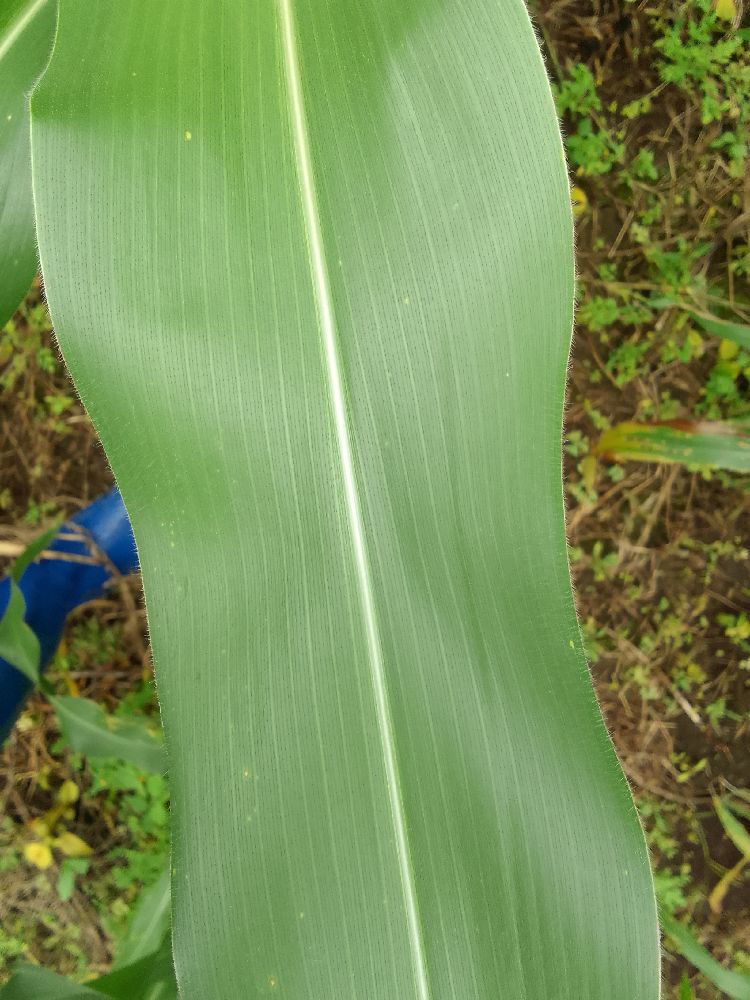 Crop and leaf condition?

maize, healthy
